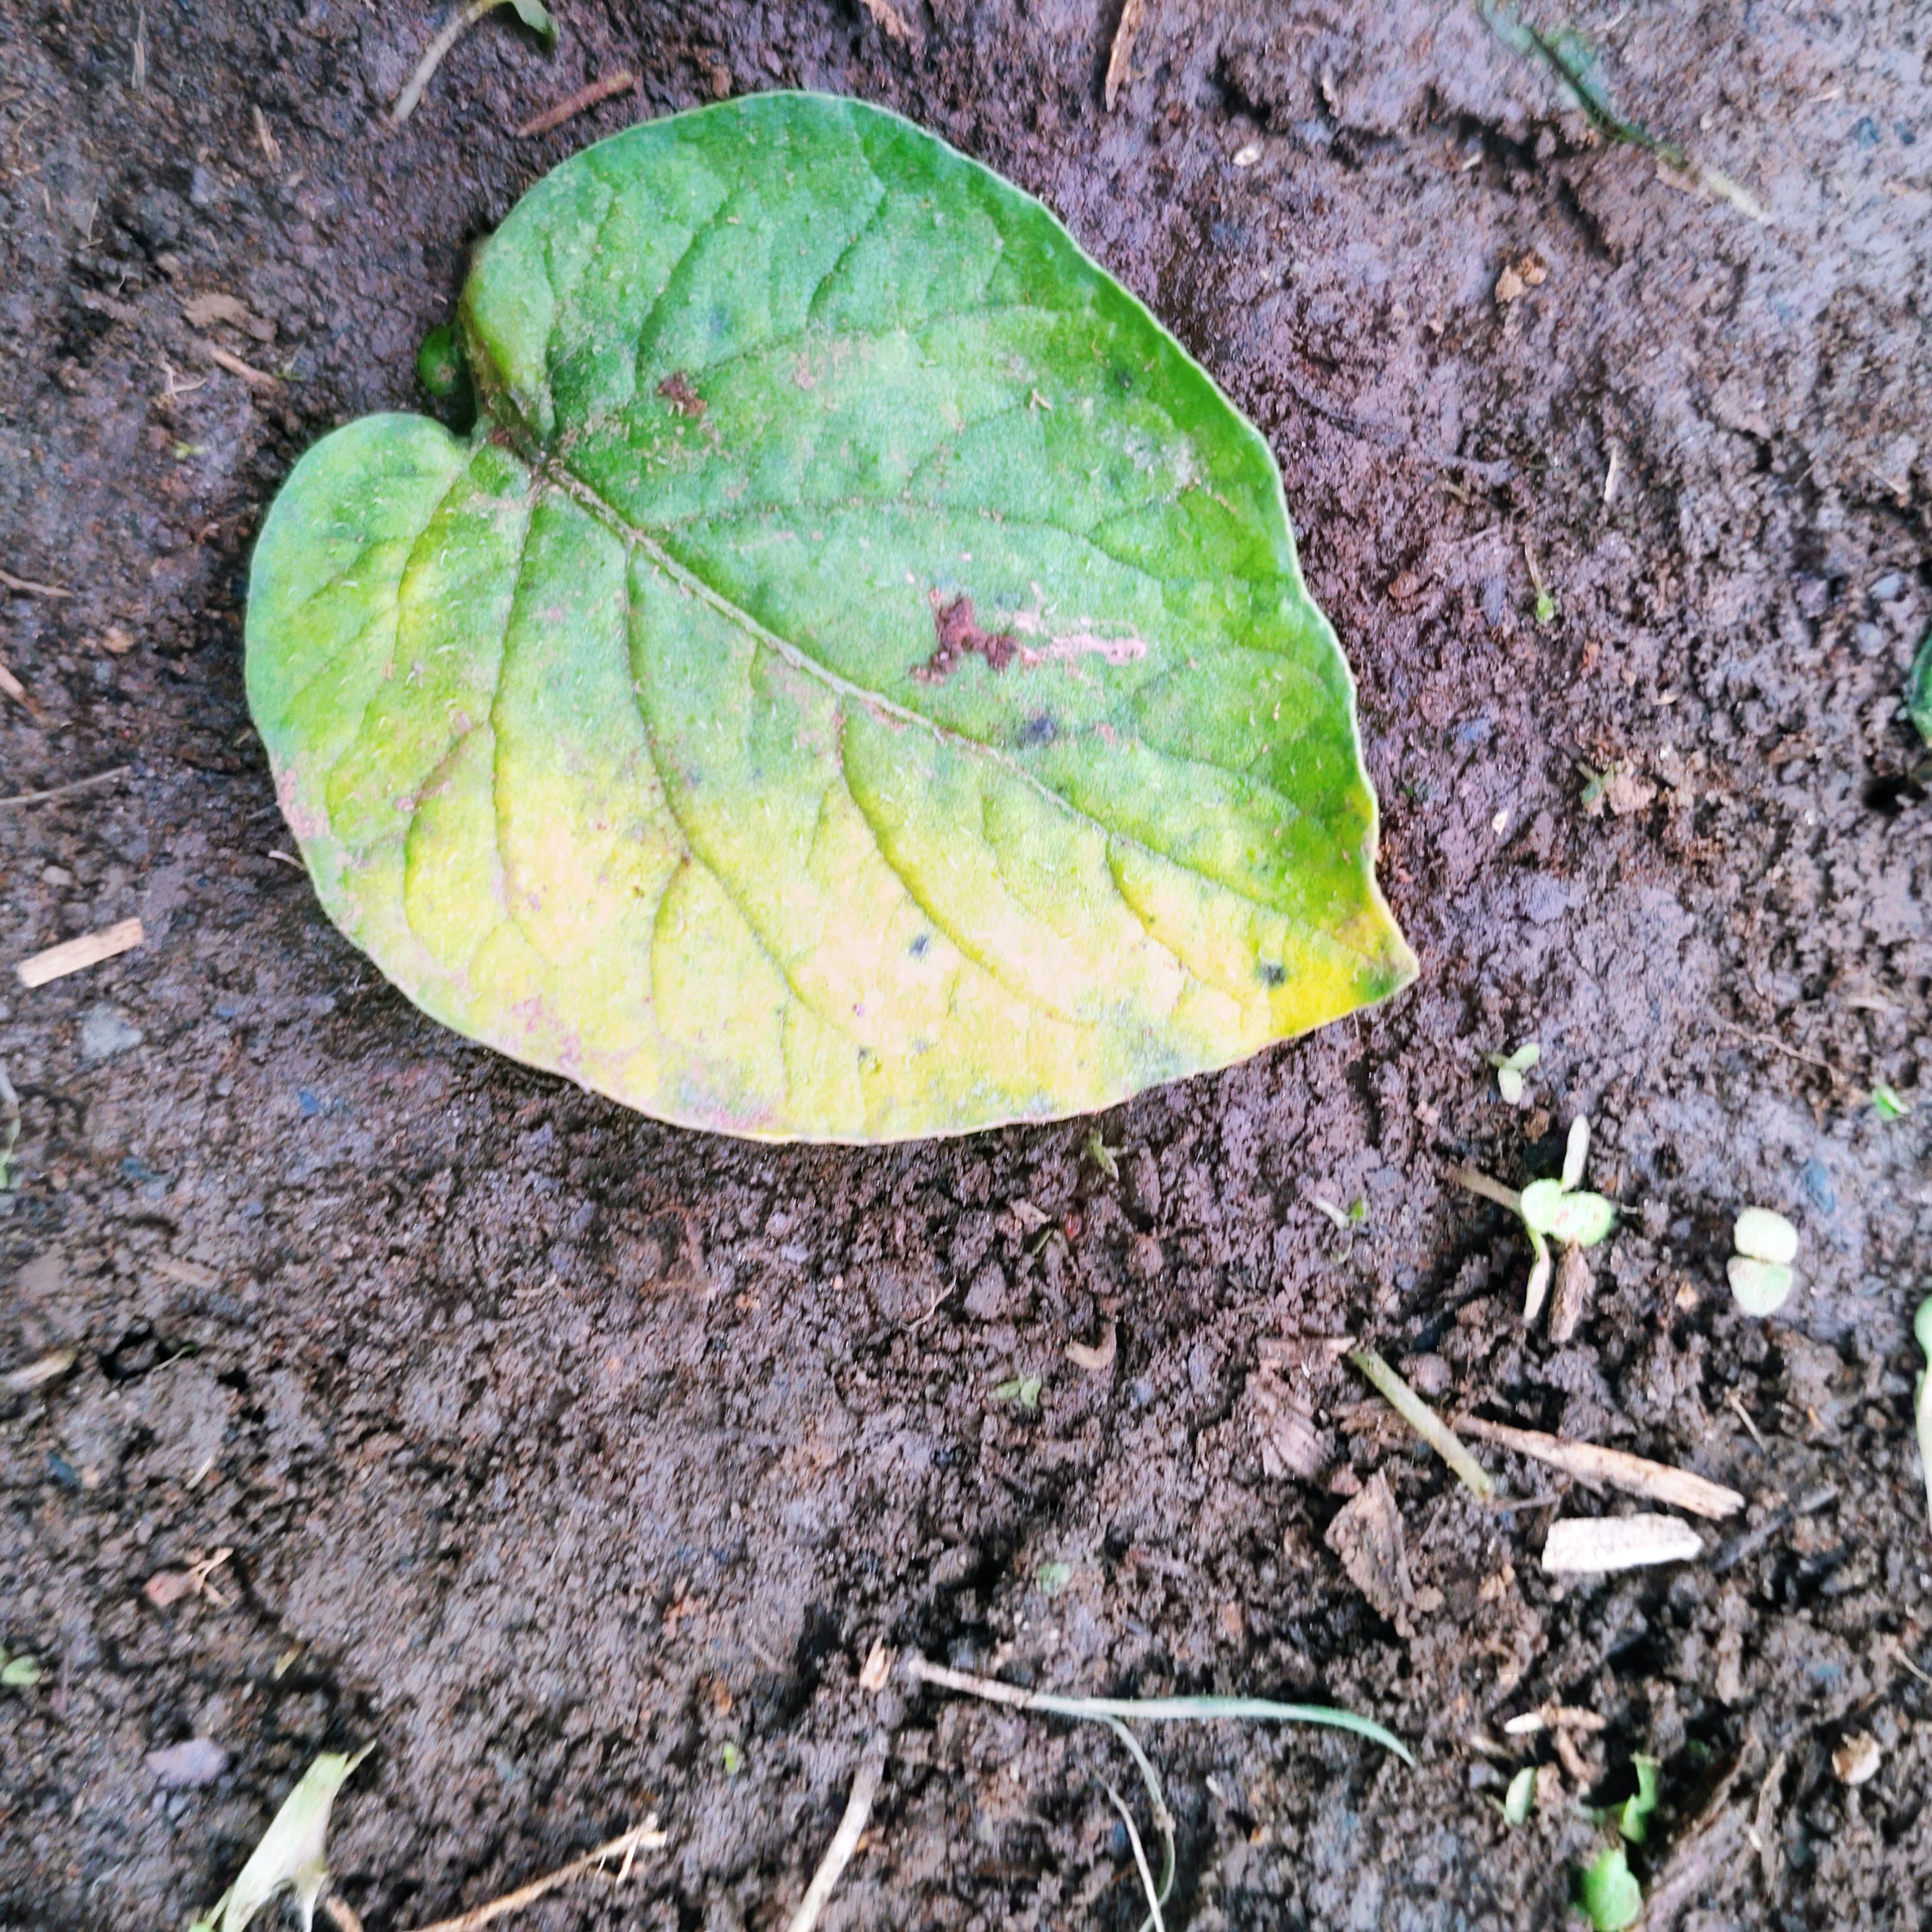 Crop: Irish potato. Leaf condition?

late blight
